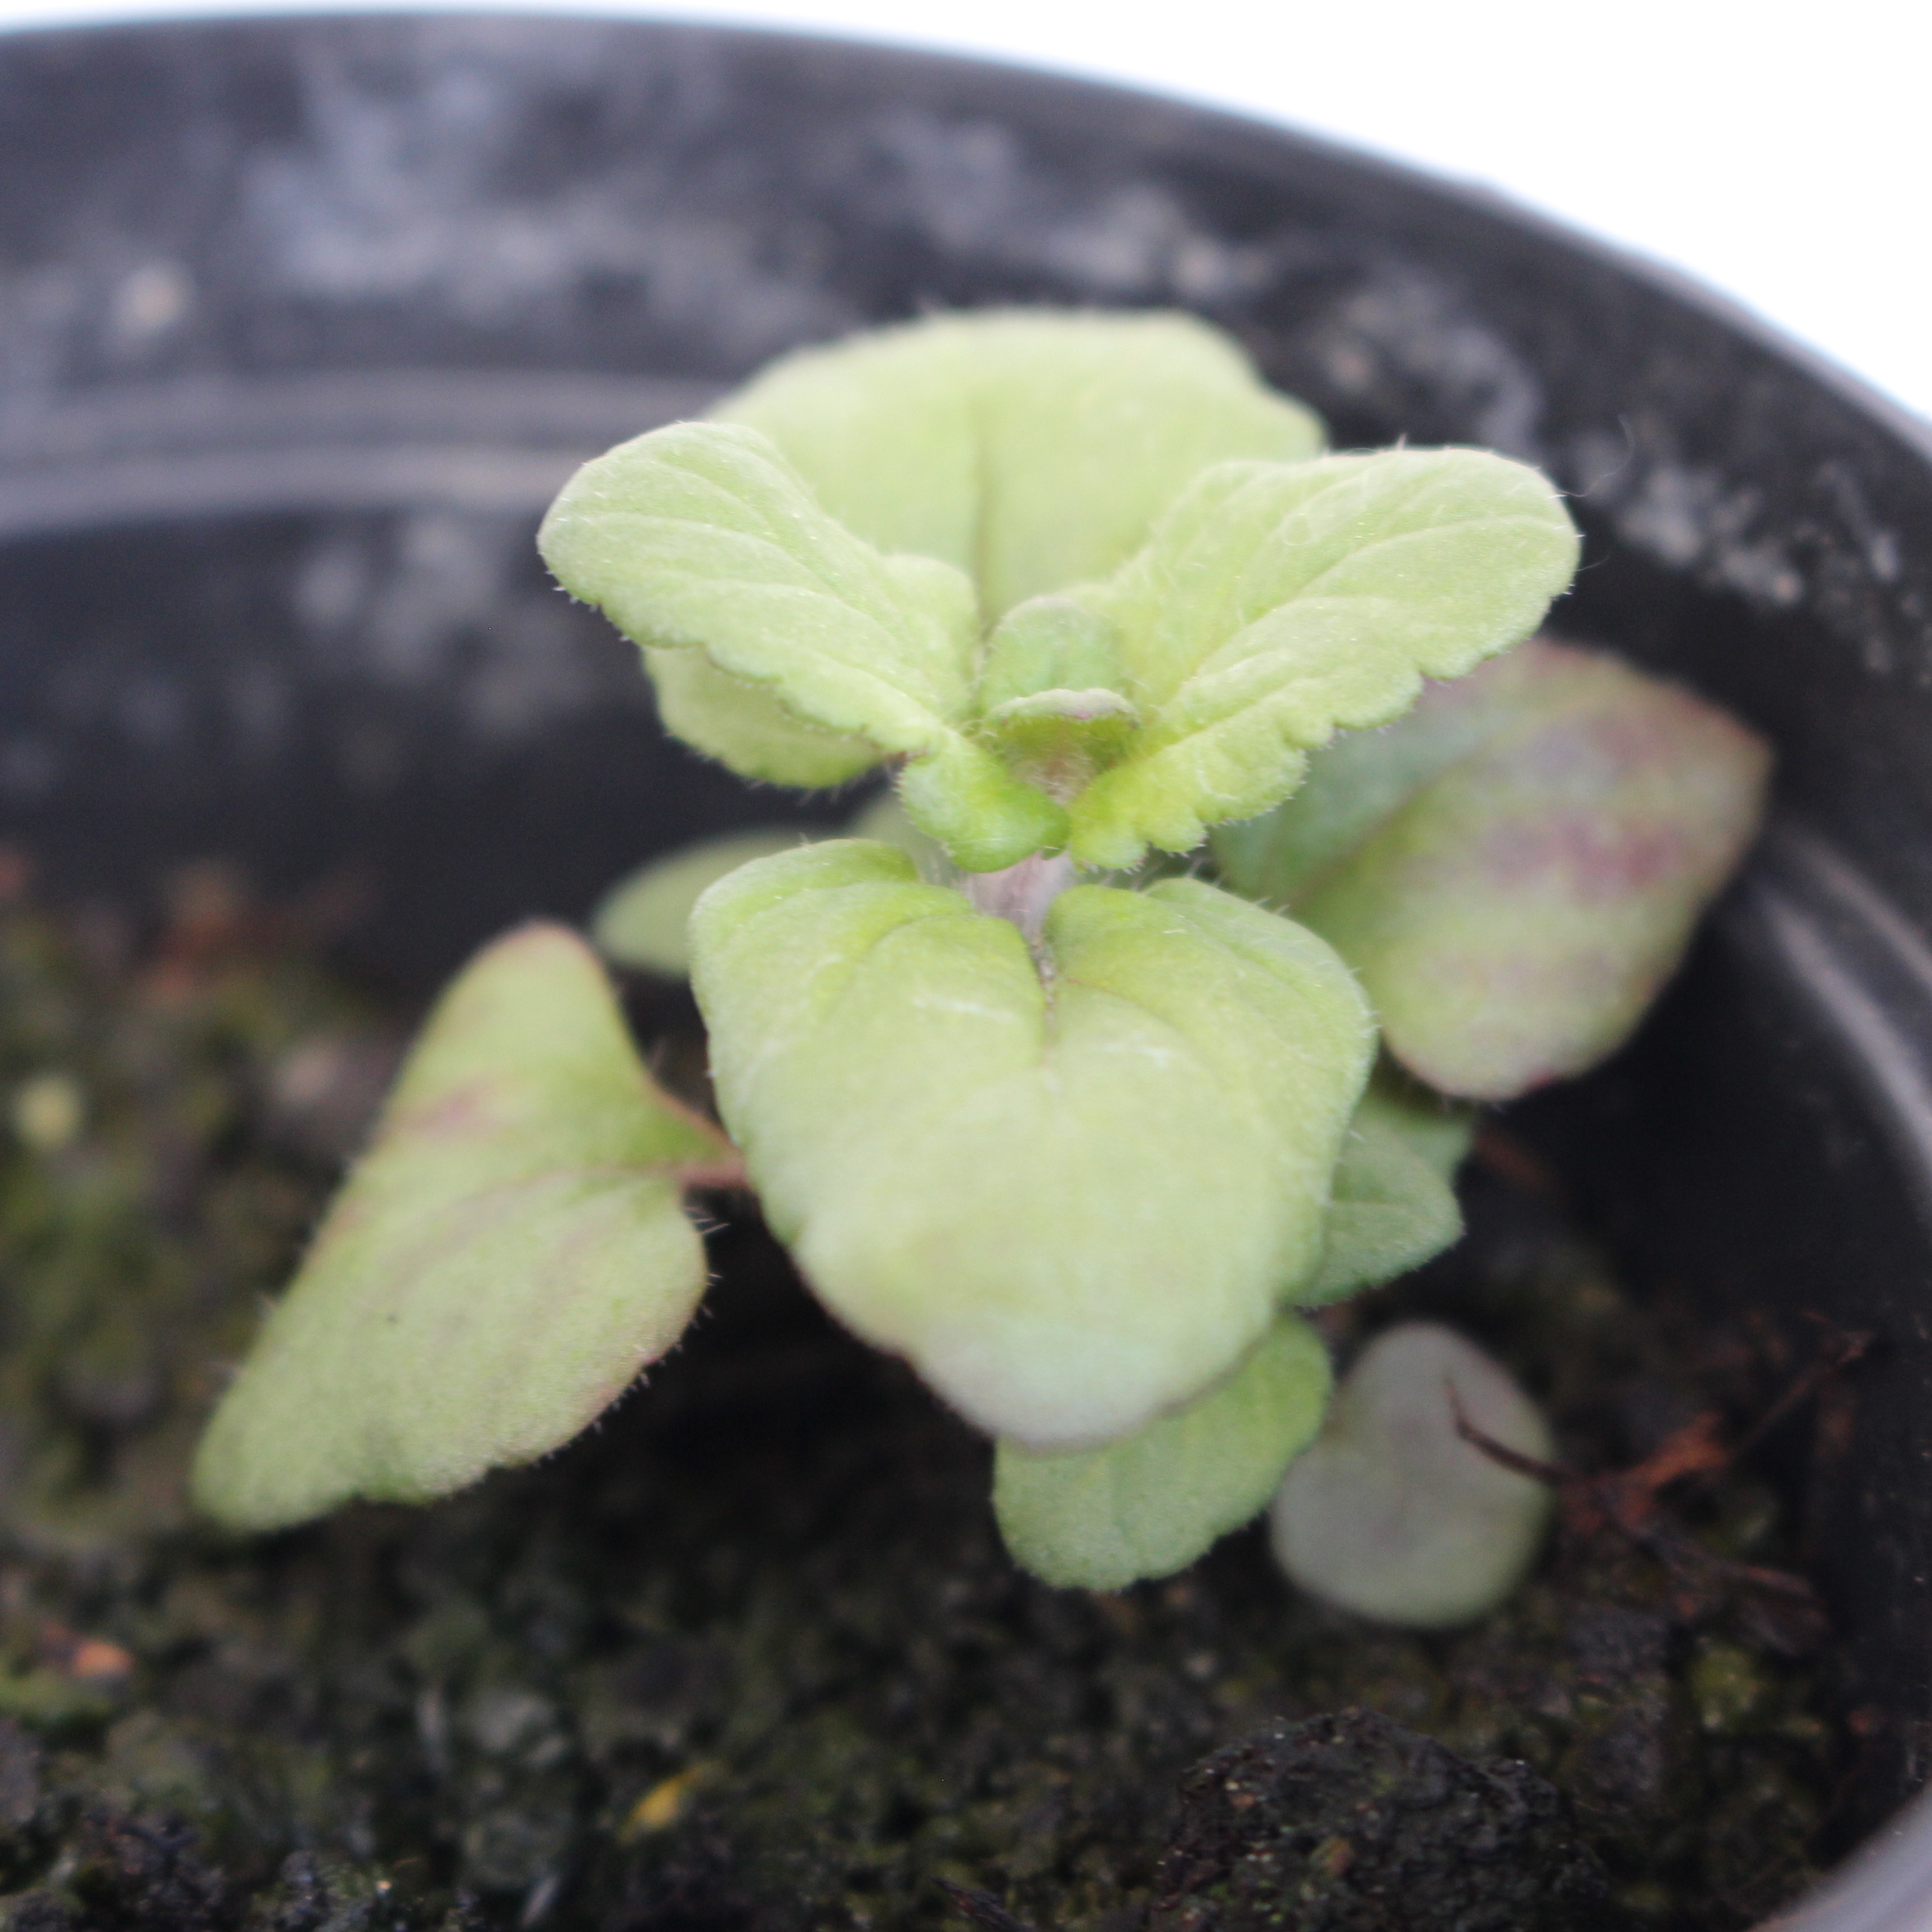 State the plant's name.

Veronica persica
